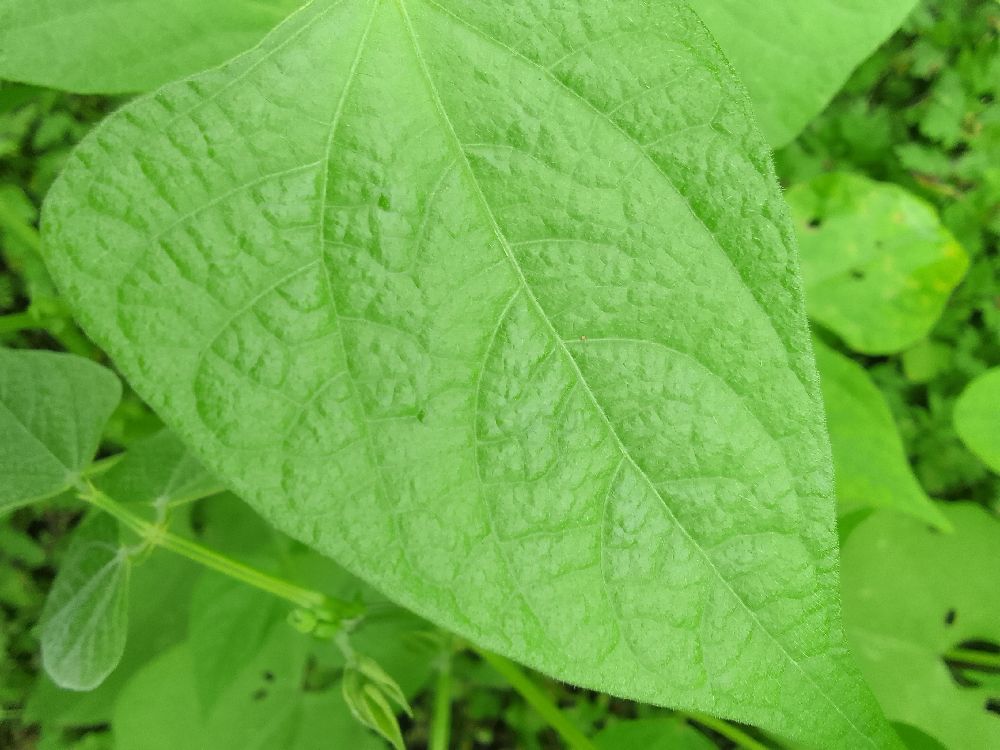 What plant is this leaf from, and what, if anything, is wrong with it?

common bean, healthy
